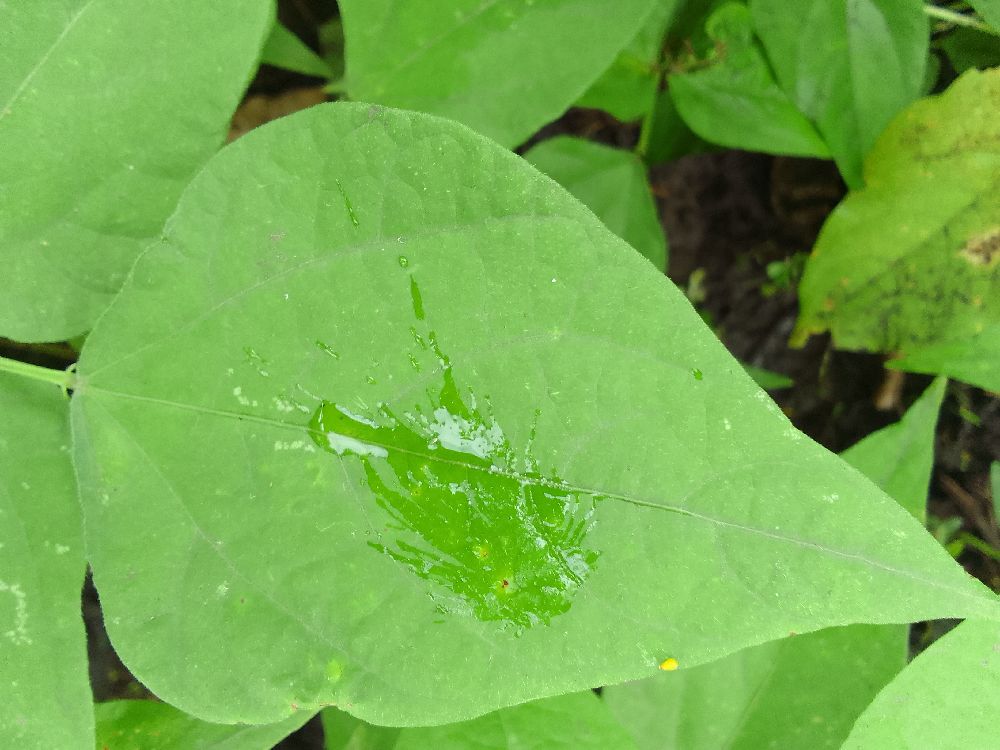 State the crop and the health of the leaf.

maize, healthy
